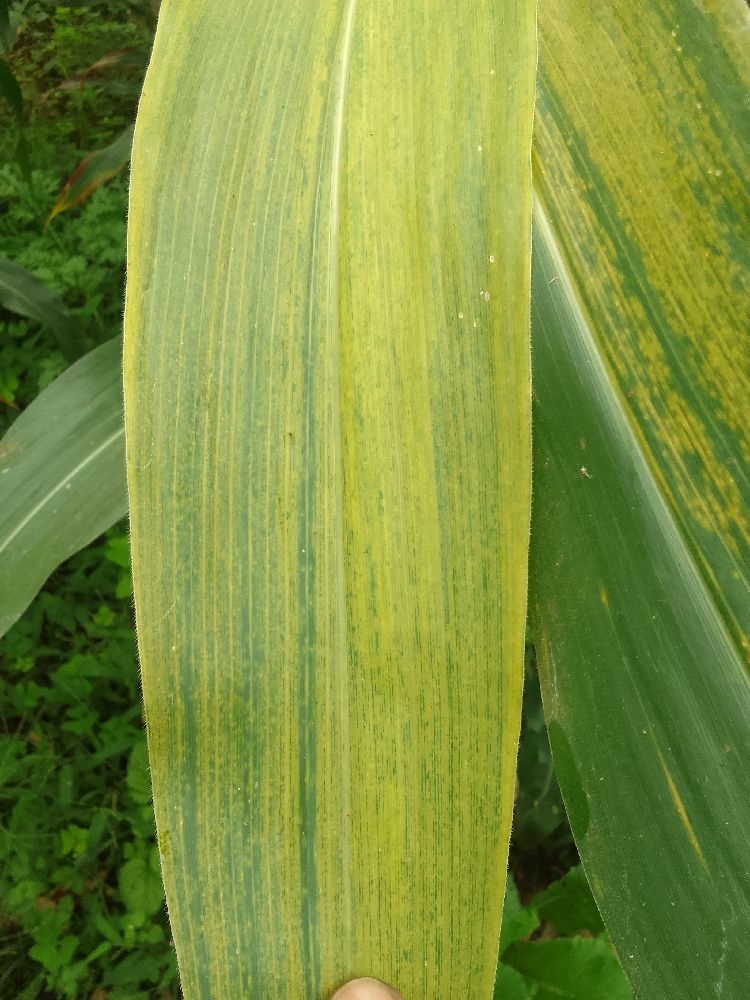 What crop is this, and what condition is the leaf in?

maize, maize lethal necrosis
